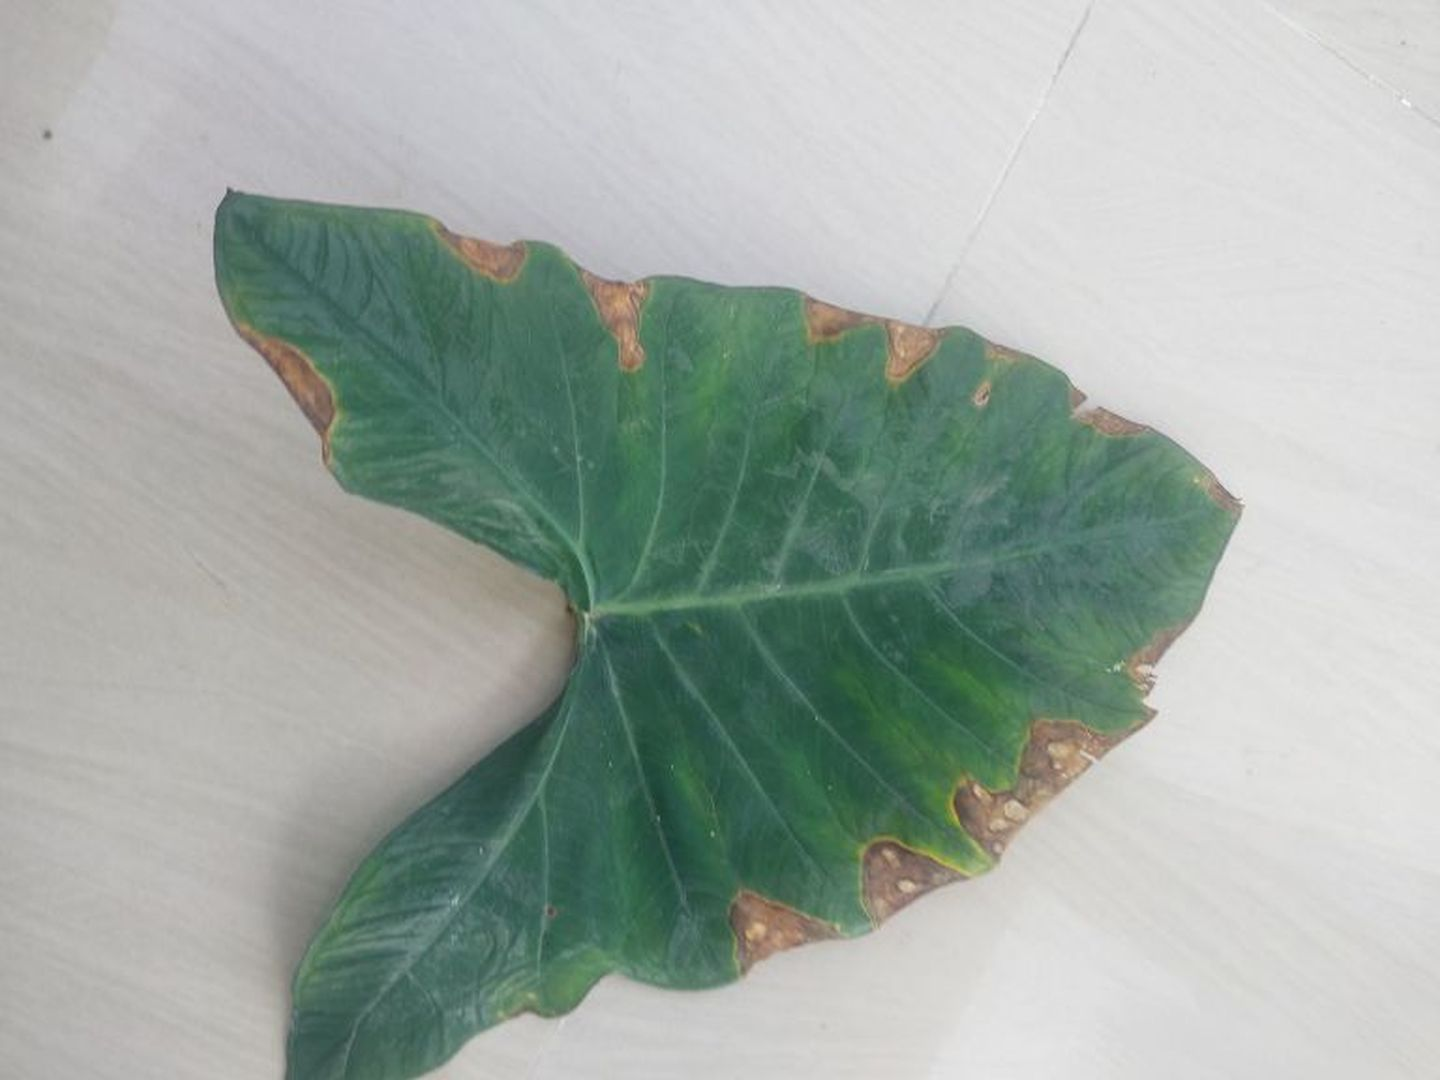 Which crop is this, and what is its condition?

taro, leaf blight
